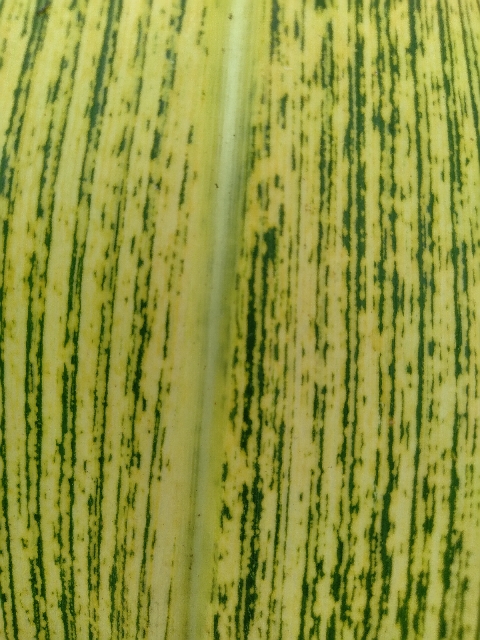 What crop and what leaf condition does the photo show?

maize, maize streak virus
